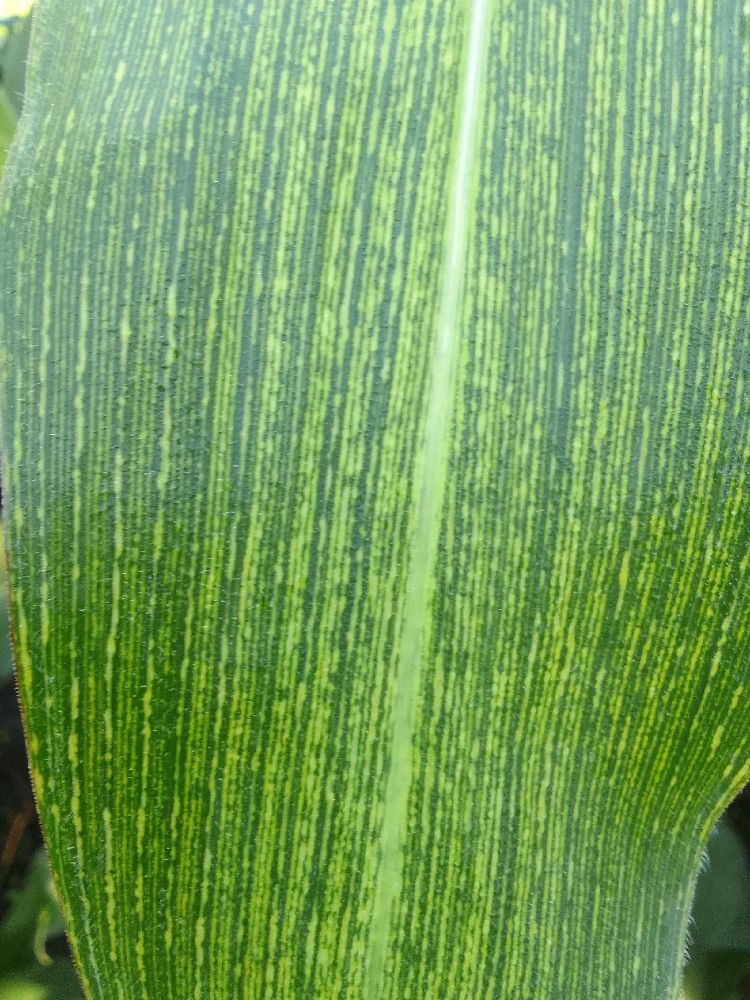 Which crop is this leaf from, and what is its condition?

maize, maize streak virus
